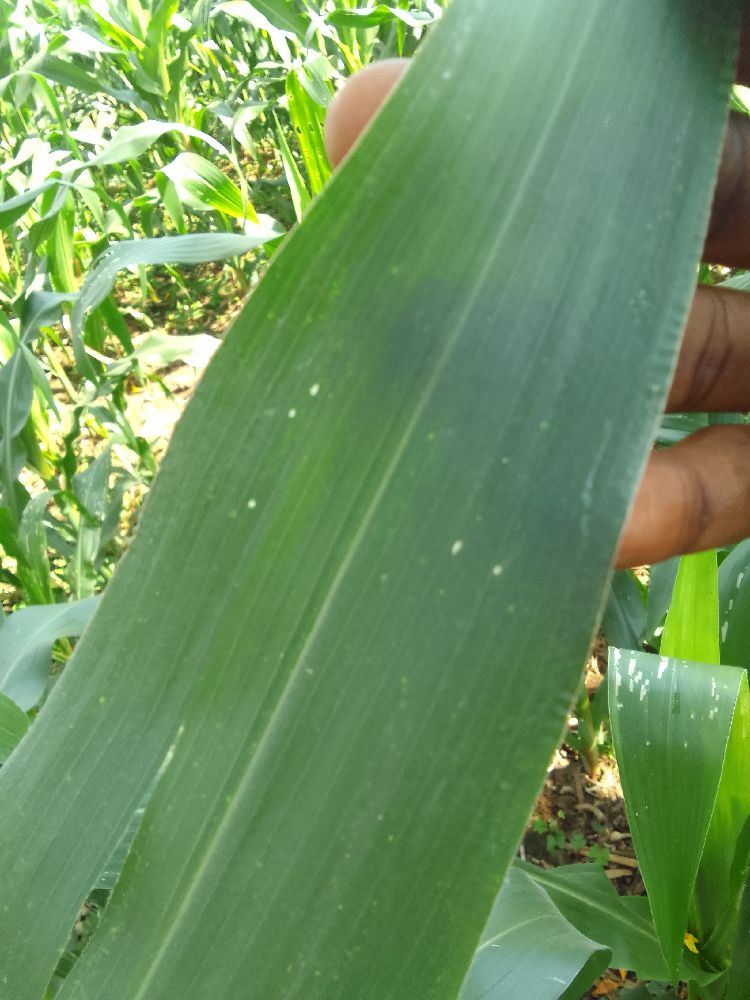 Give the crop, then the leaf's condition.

maize, healthy
